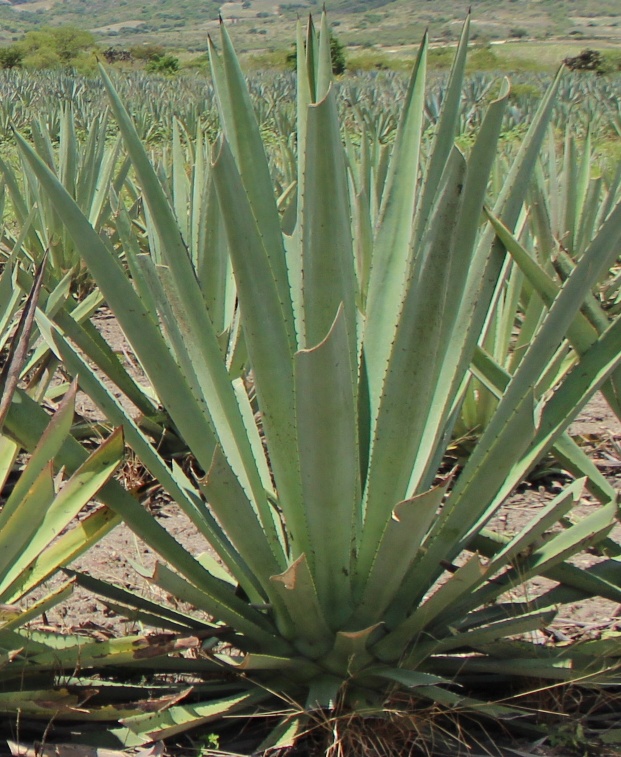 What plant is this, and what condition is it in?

agave, healthy
